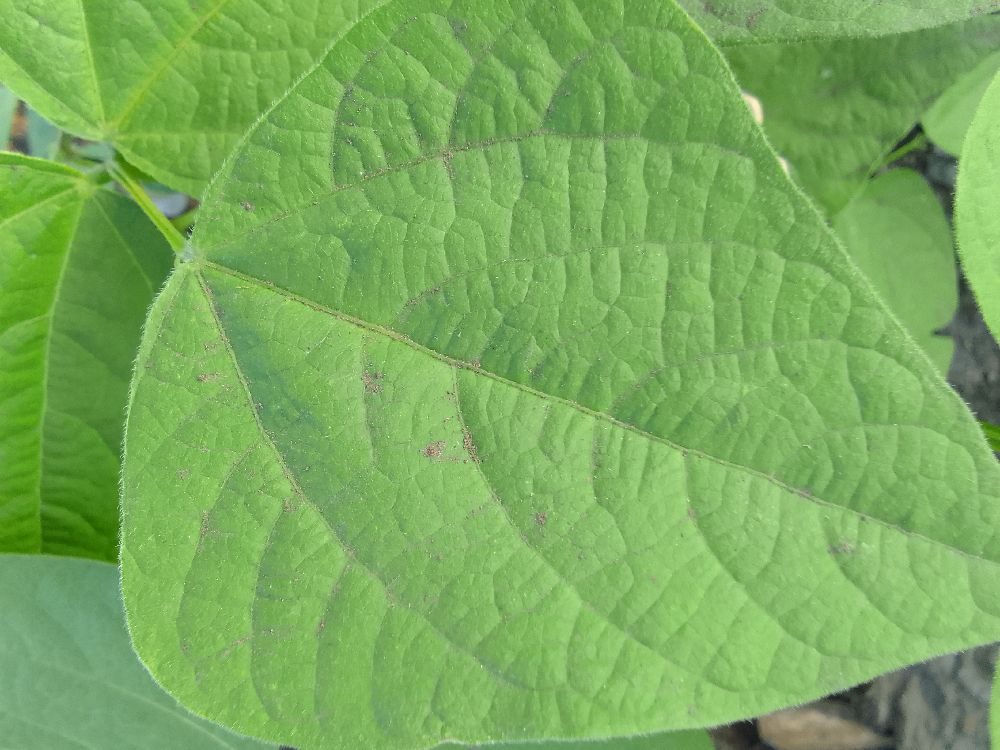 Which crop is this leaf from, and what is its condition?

common bean, healthy
